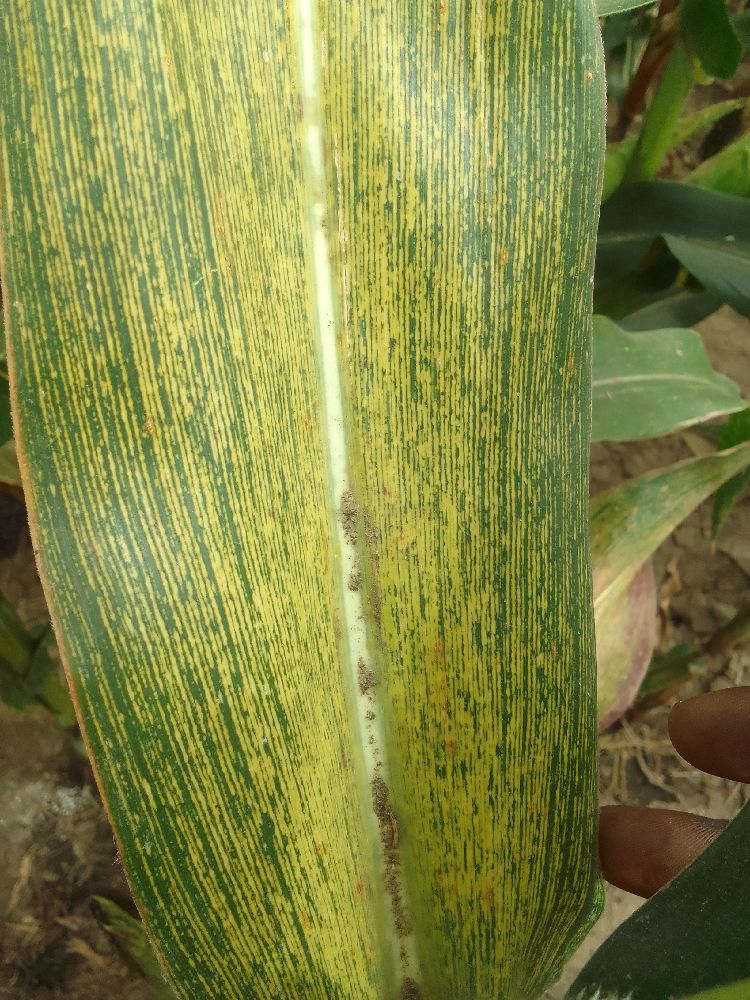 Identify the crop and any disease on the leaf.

maize, maize streak virus
